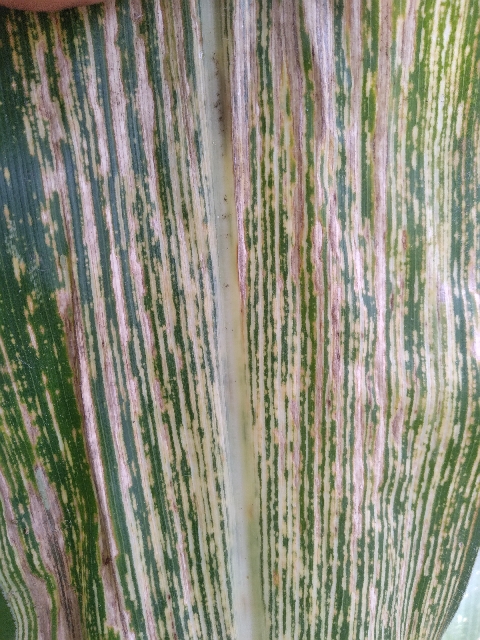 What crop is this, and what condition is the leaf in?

maize, maize streak virus
